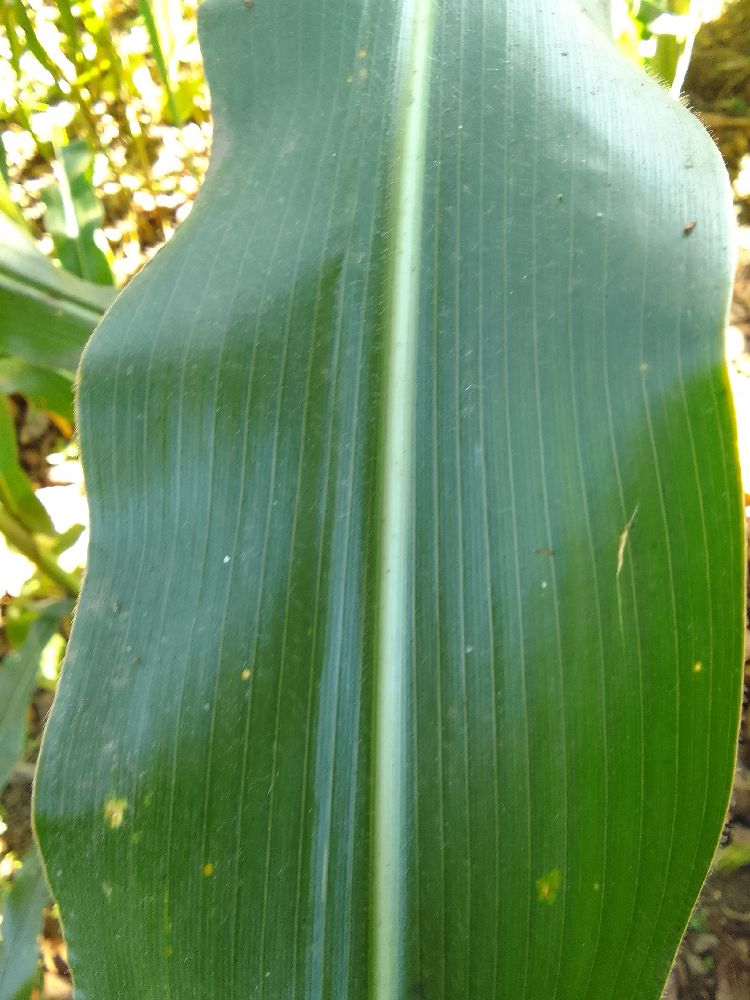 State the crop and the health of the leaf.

maize, healthy
